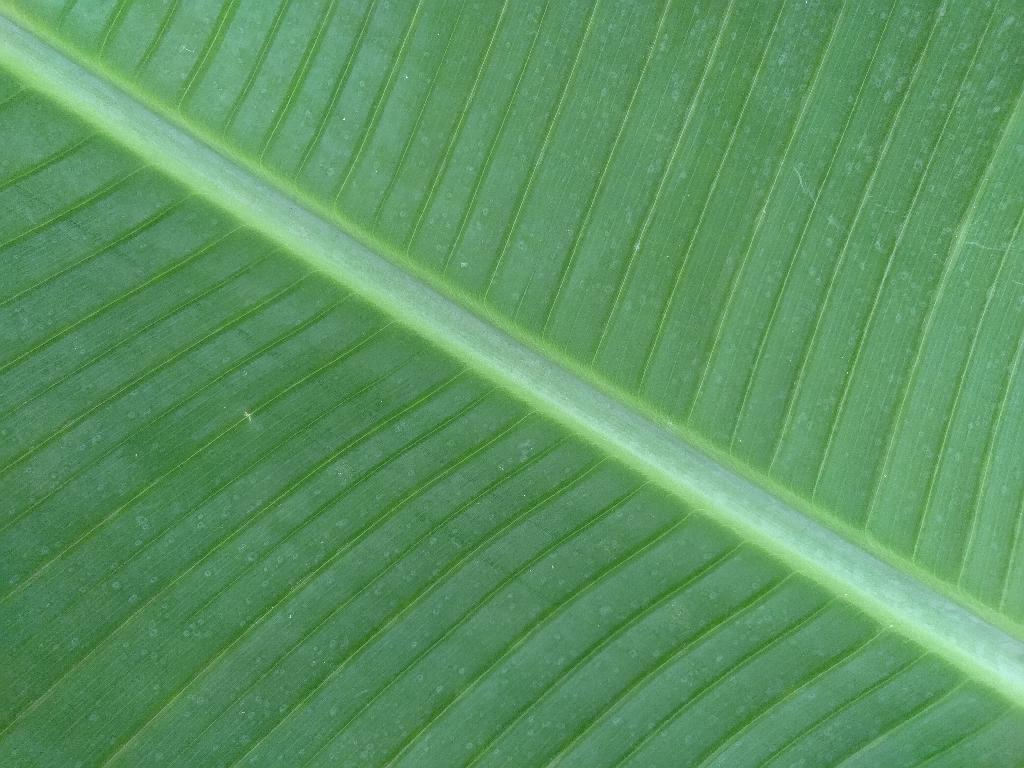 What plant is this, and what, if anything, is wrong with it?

banana, healthy
